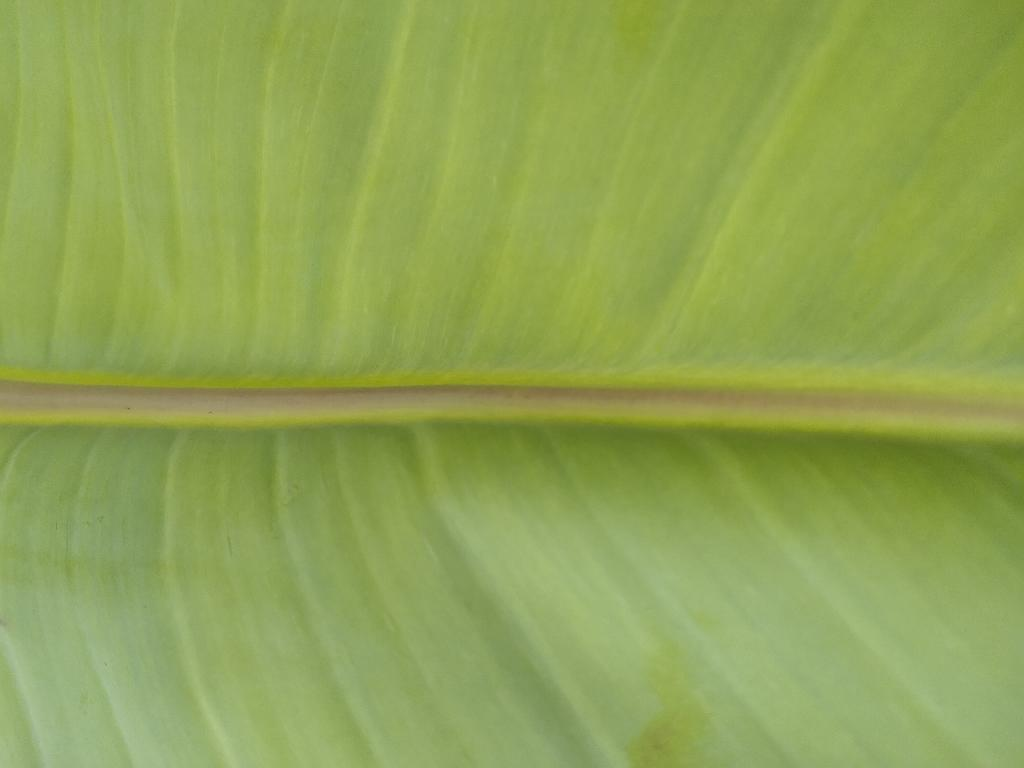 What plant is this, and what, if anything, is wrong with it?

banana, healthy
